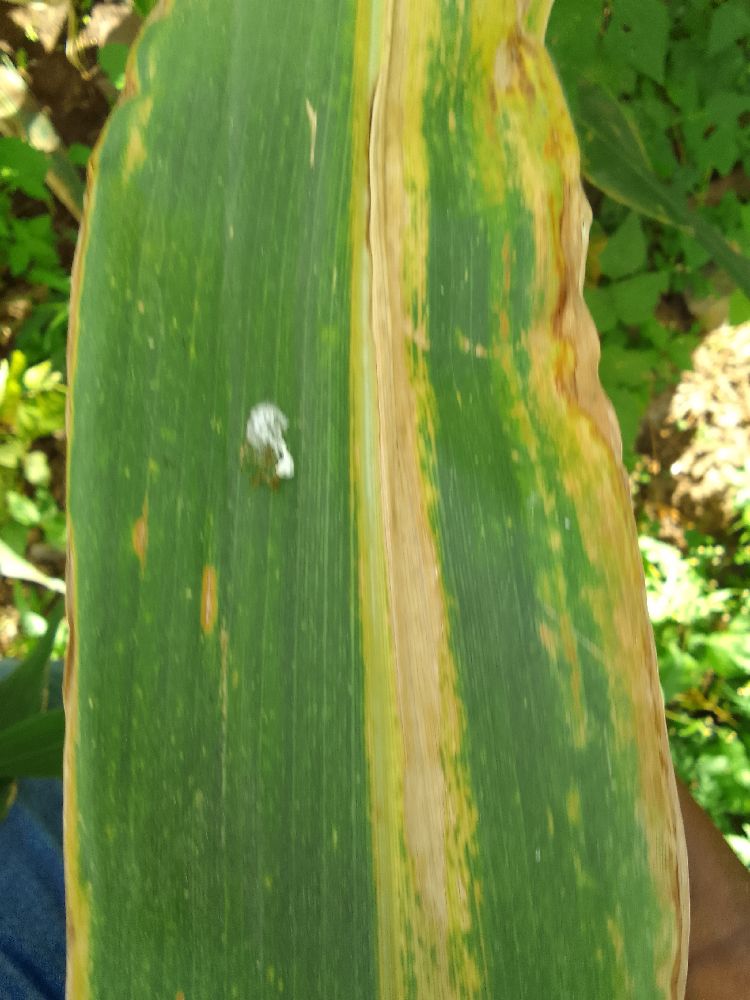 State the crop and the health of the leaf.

maize, maize lethal necrosis
